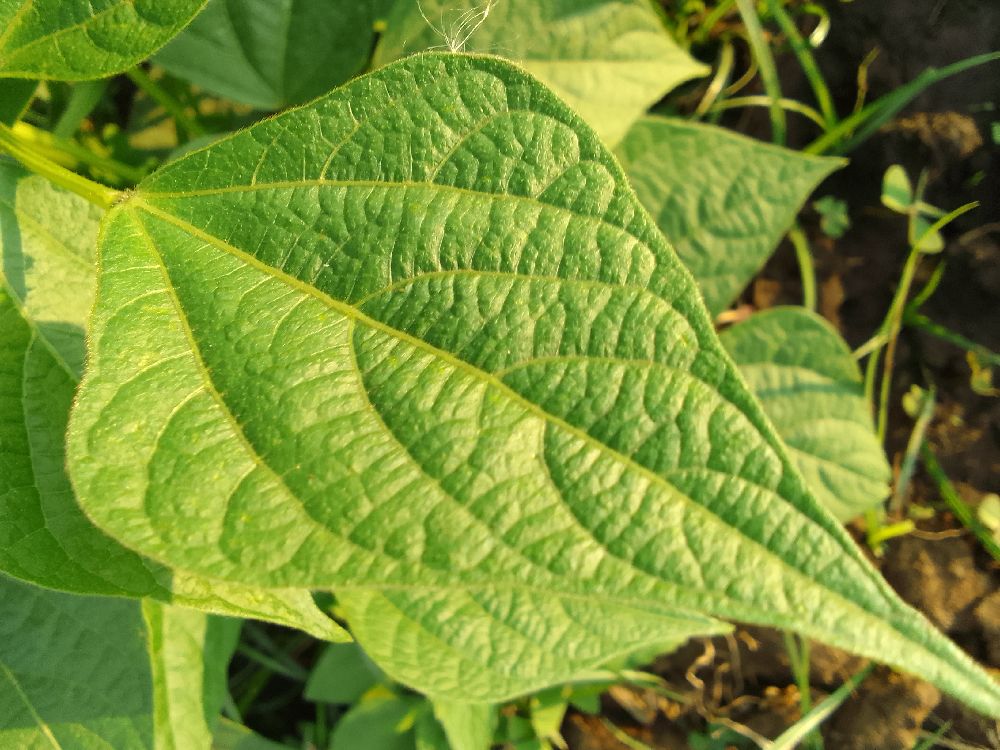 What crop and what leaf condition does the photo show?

common bean, healthy
